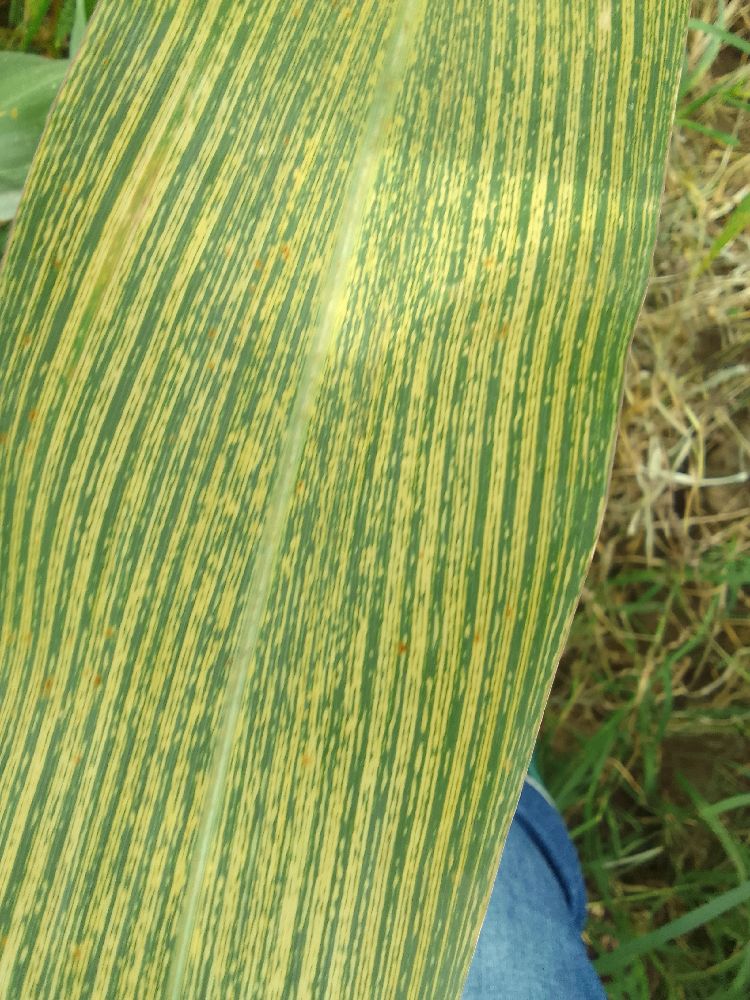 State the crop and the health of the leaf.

maize, maize streak virus
